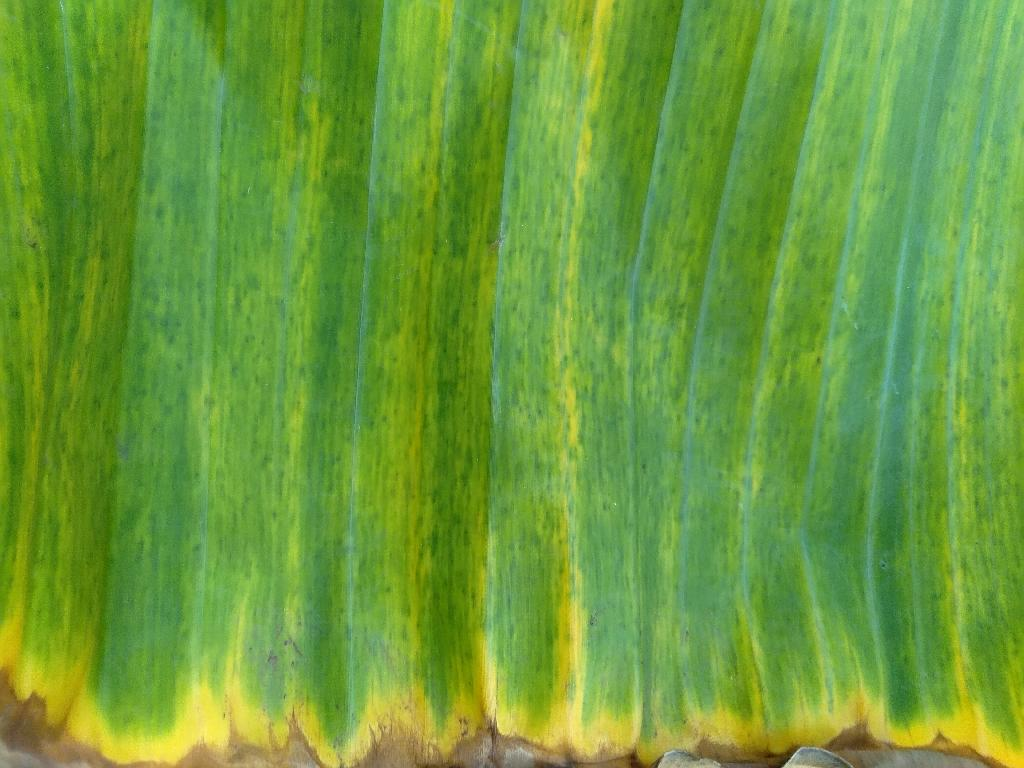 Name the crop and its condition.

banana, fusarium wilt race 1
